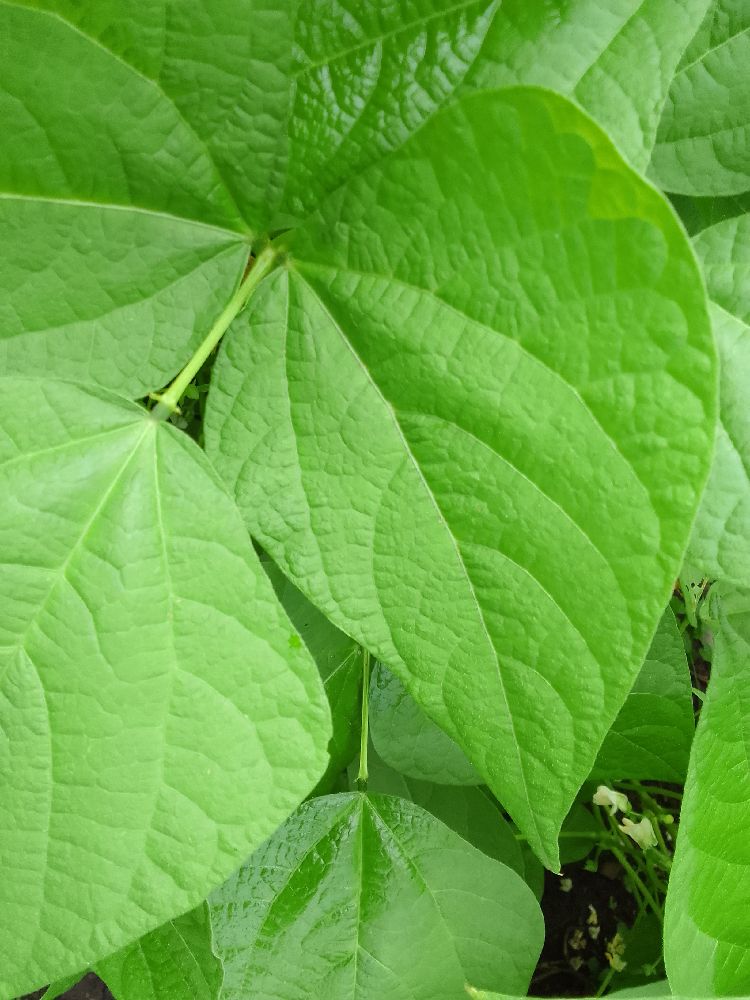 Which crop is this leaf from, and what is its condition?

common bean, healthy
